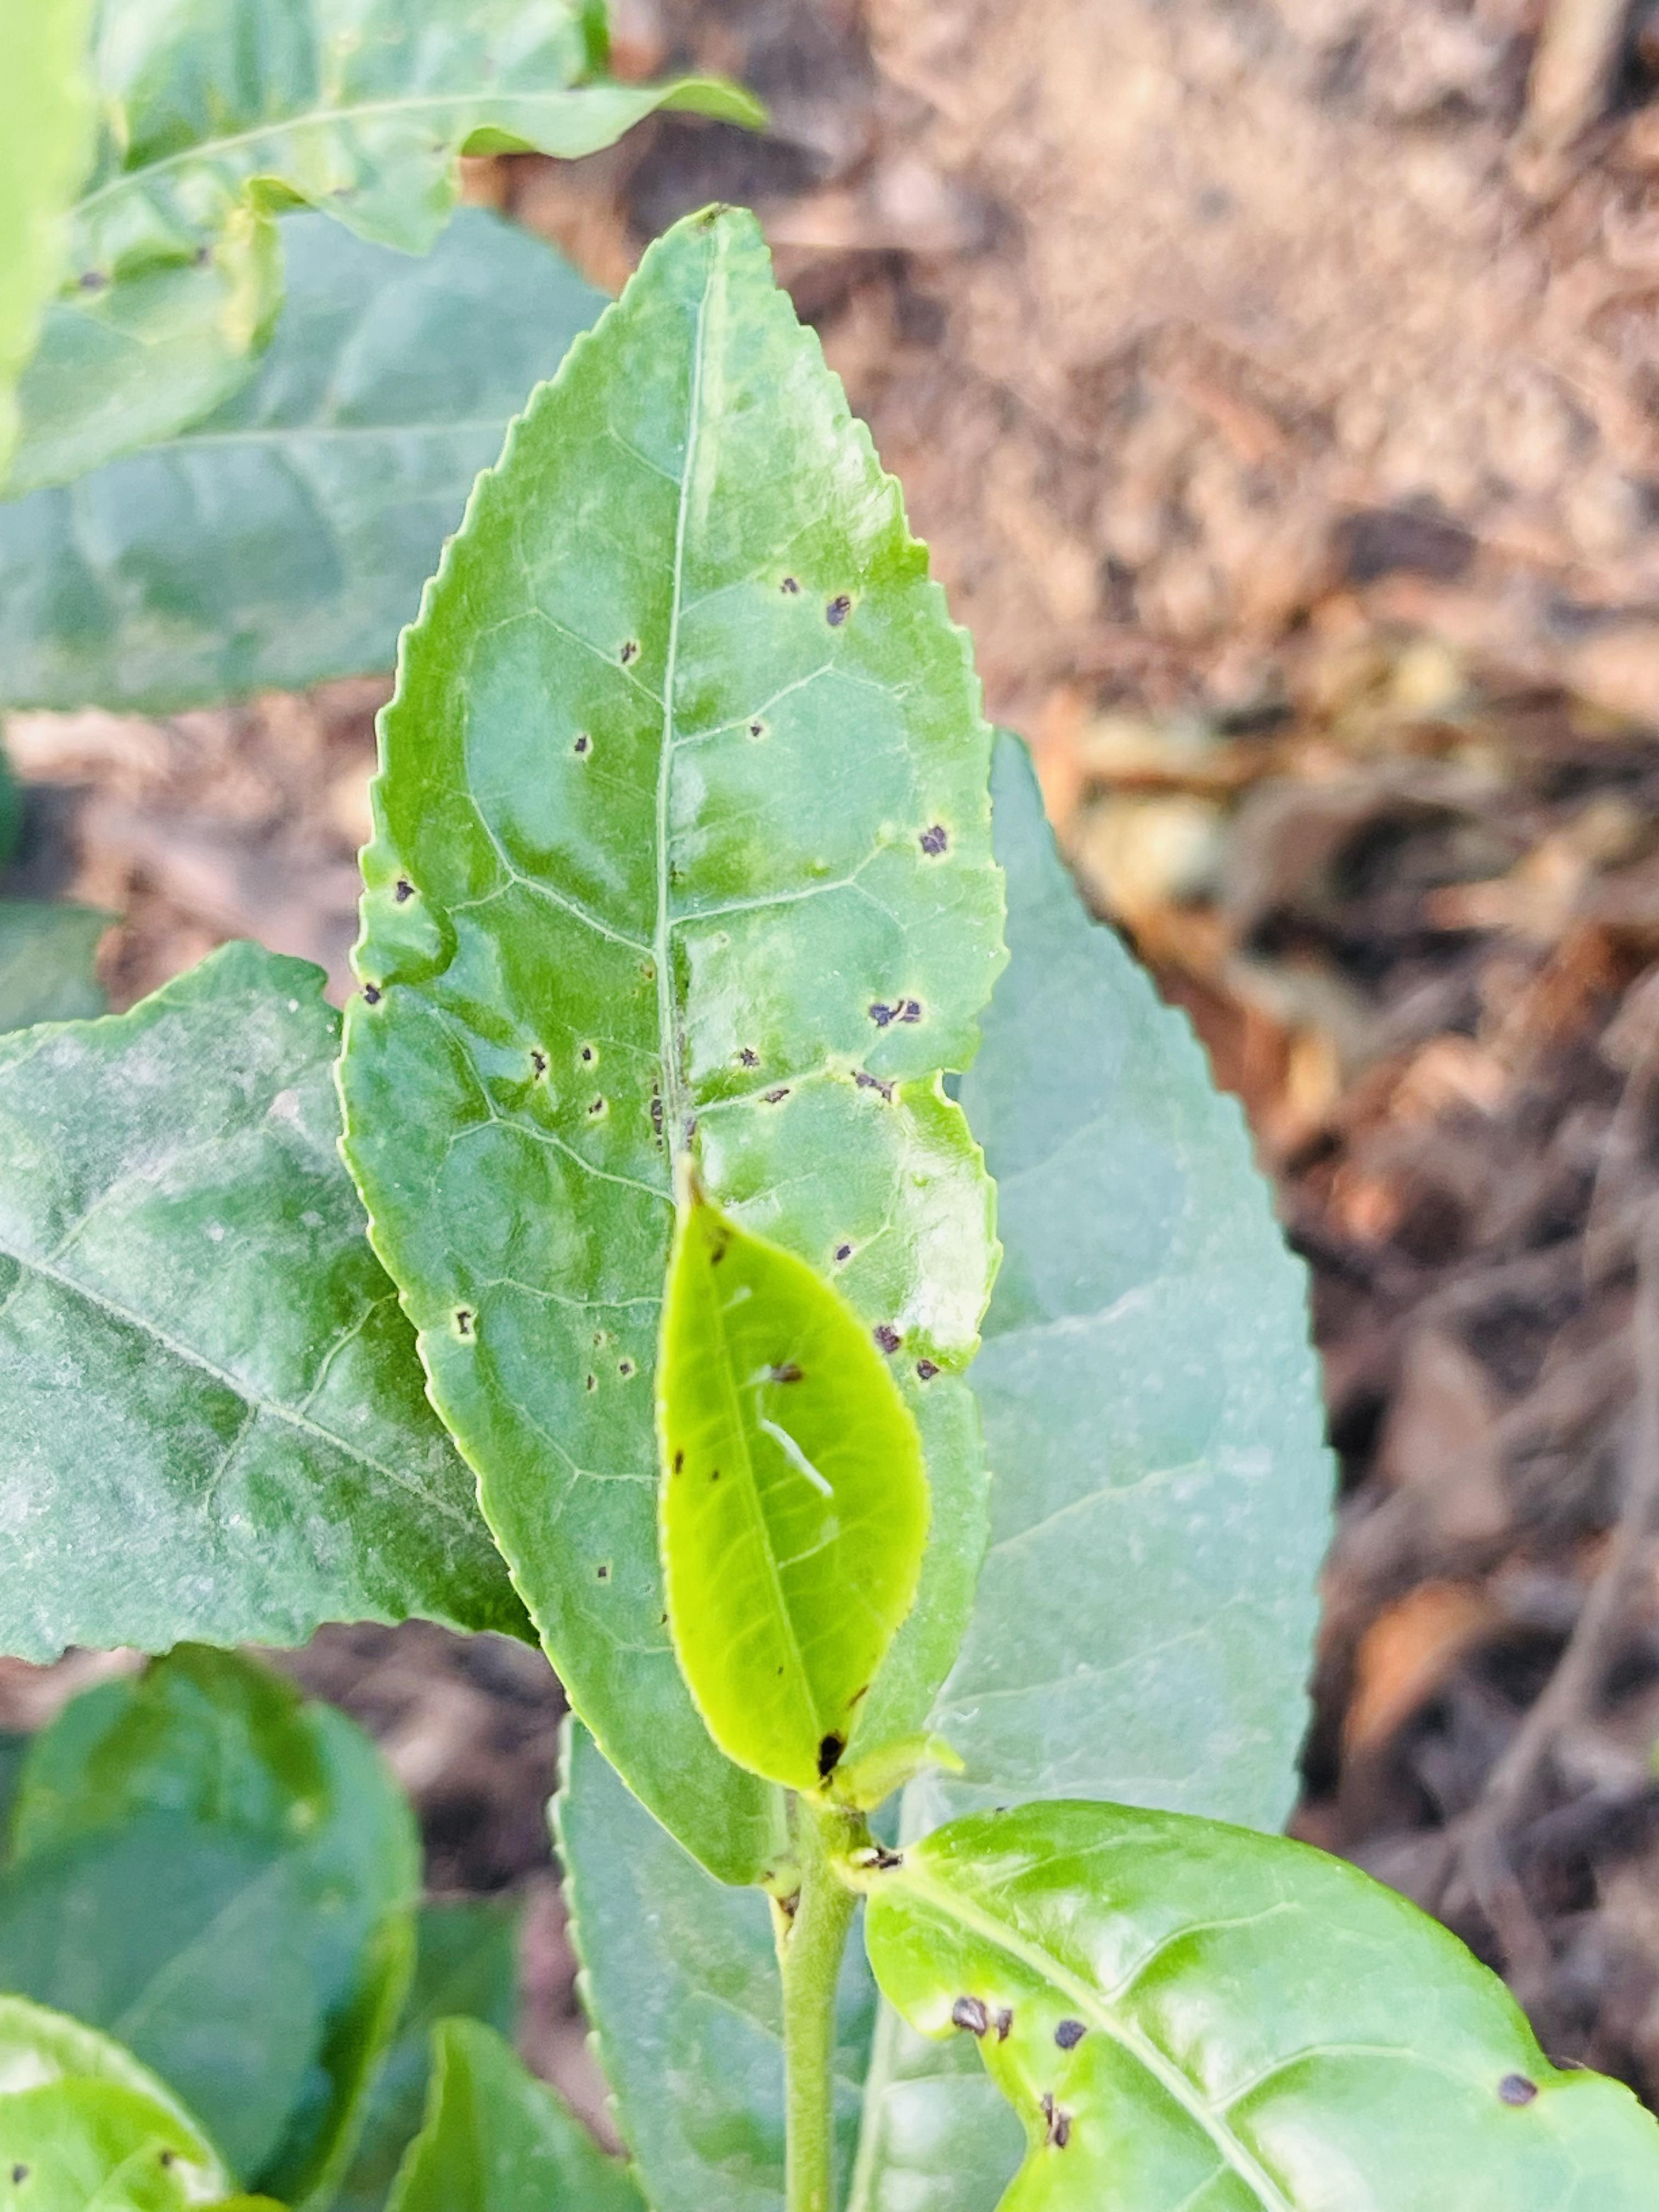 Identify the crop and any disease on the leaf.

tea, helopeltis
